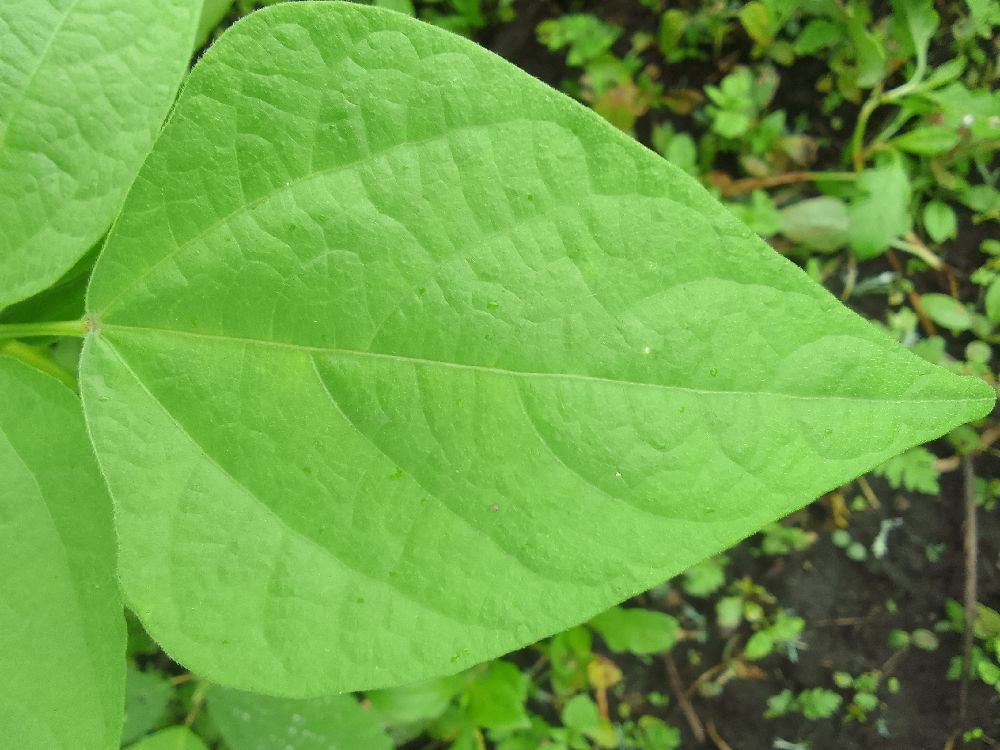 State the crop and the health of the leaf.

common bean, healthy
